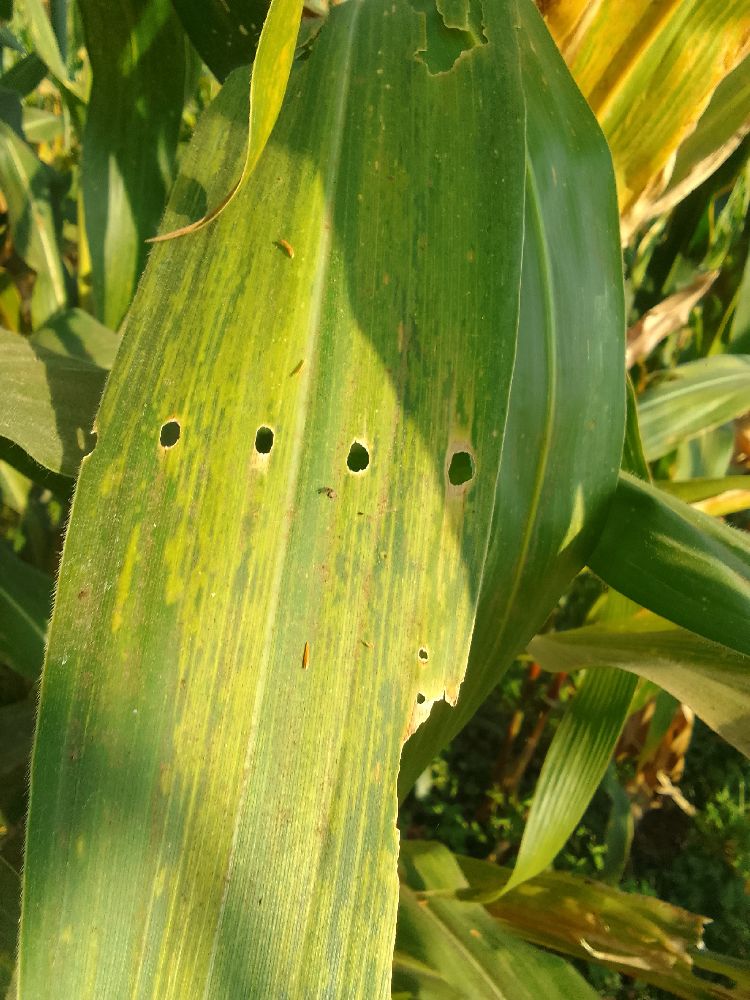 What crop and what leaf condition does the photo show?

maize, maize lethal necrosis
